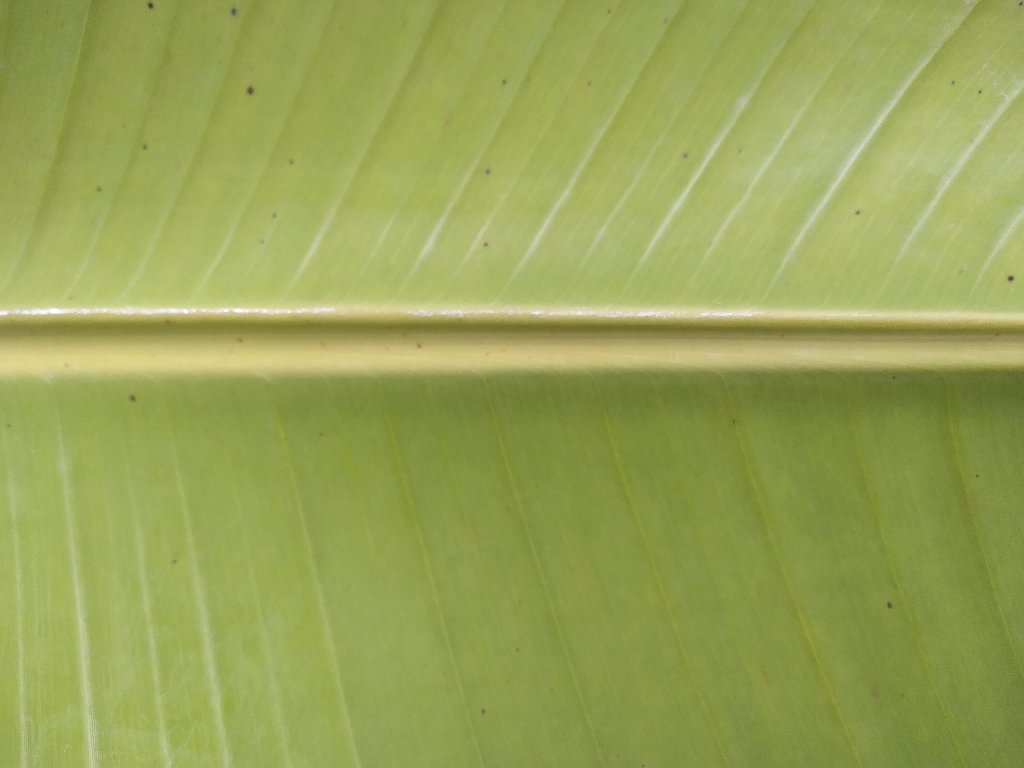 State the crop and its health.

banana, healthy
